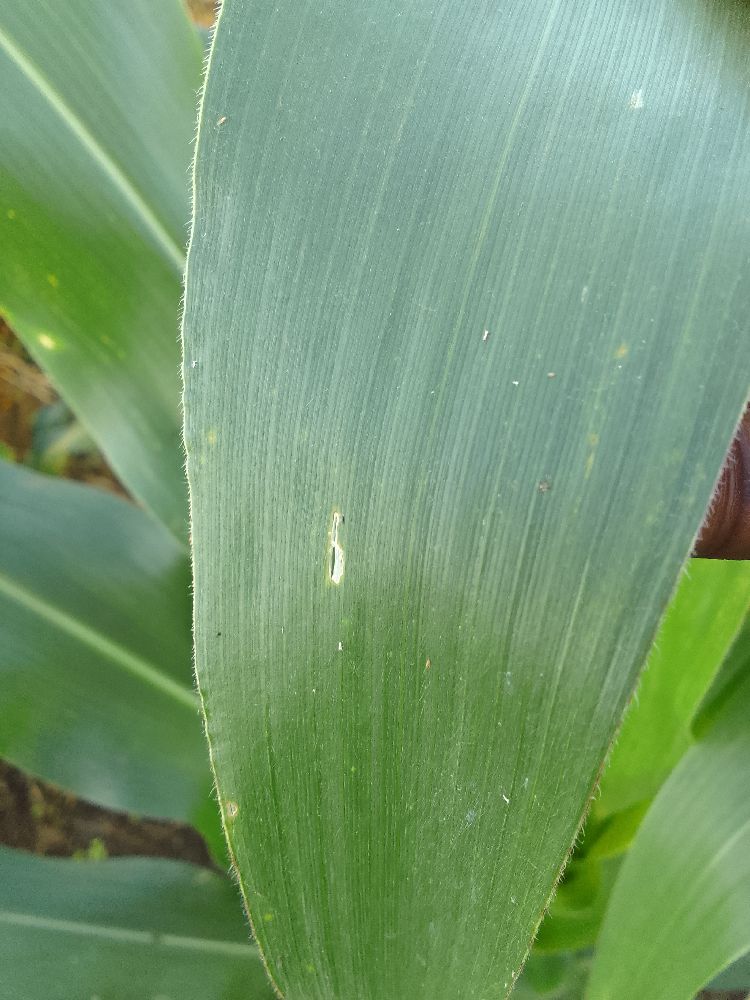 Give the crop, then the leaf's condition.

maize, healthy
